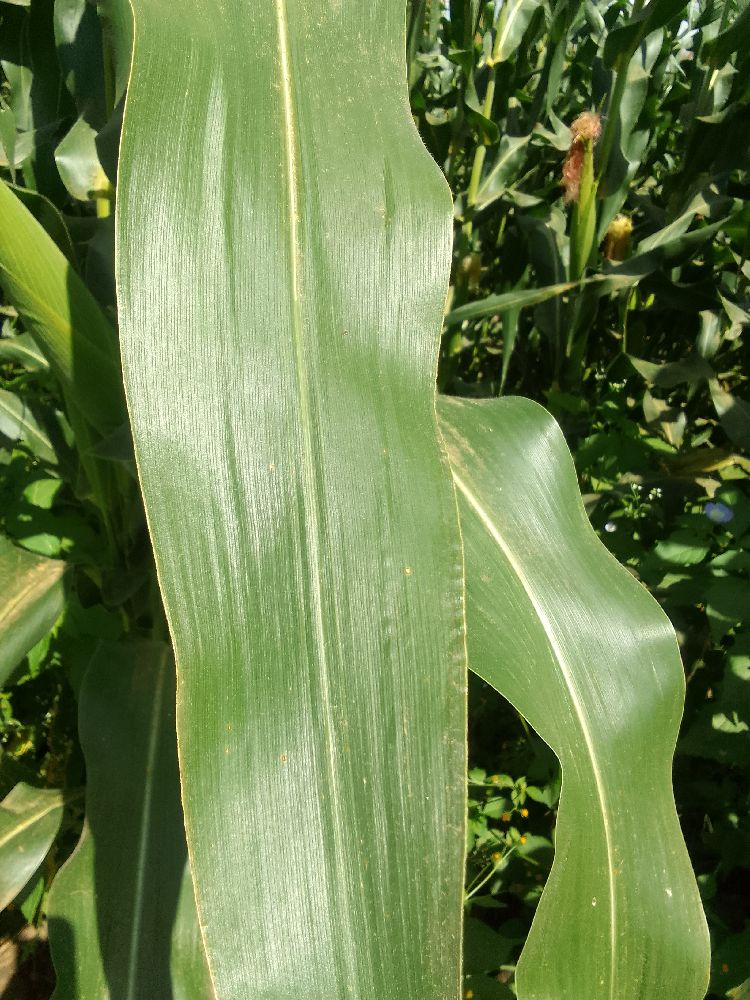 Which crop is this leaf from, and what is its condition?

maize, healthy
